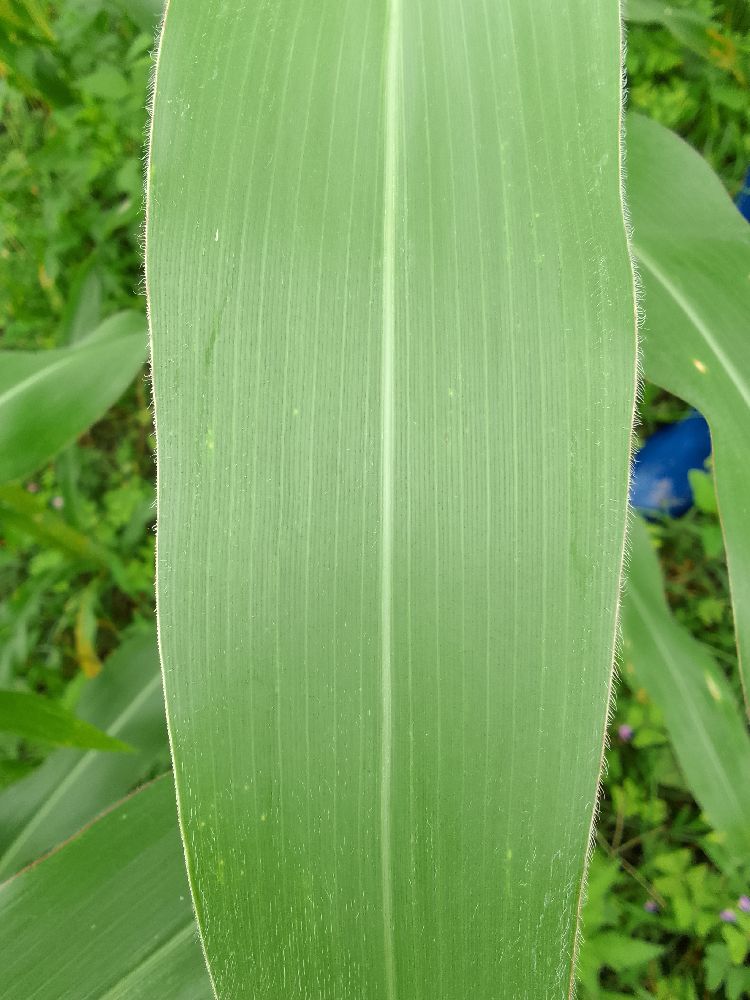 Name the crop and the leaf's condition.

maize, healthy
